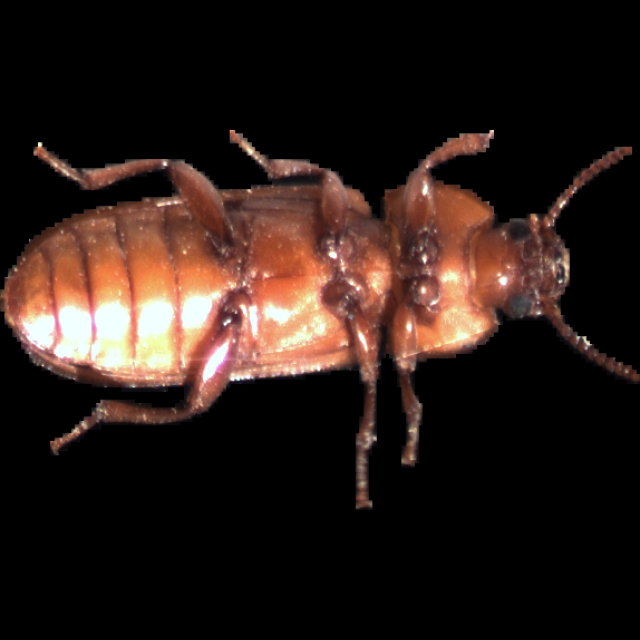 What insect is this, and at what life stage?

mealworm beetle
